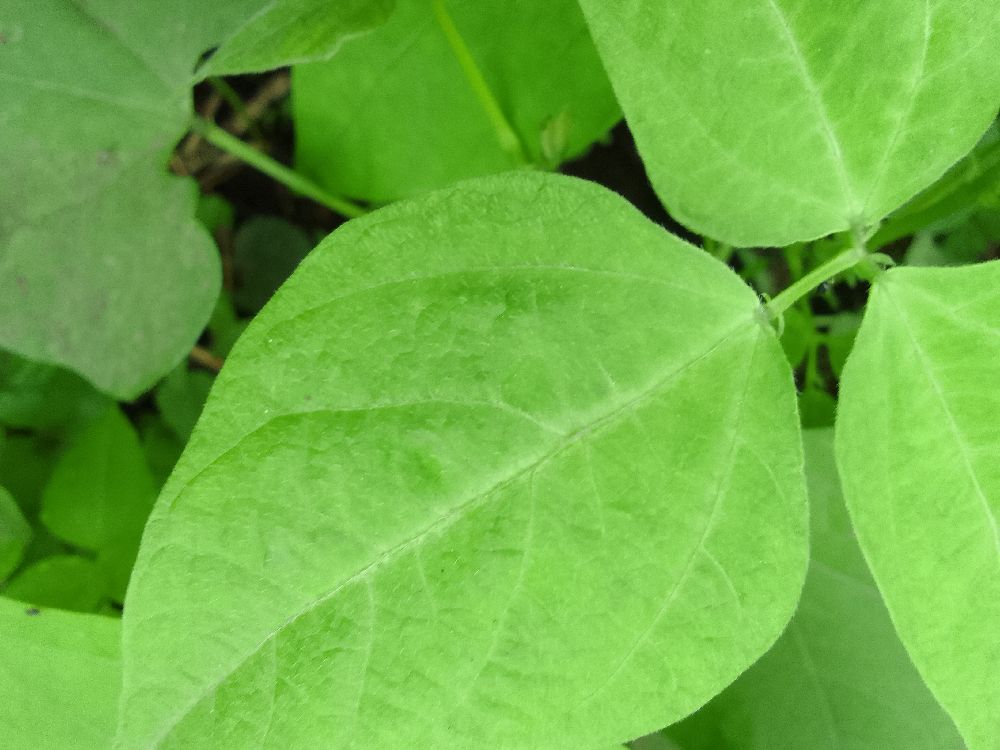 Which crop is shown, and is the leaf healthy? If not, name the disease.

common bean, healthy
